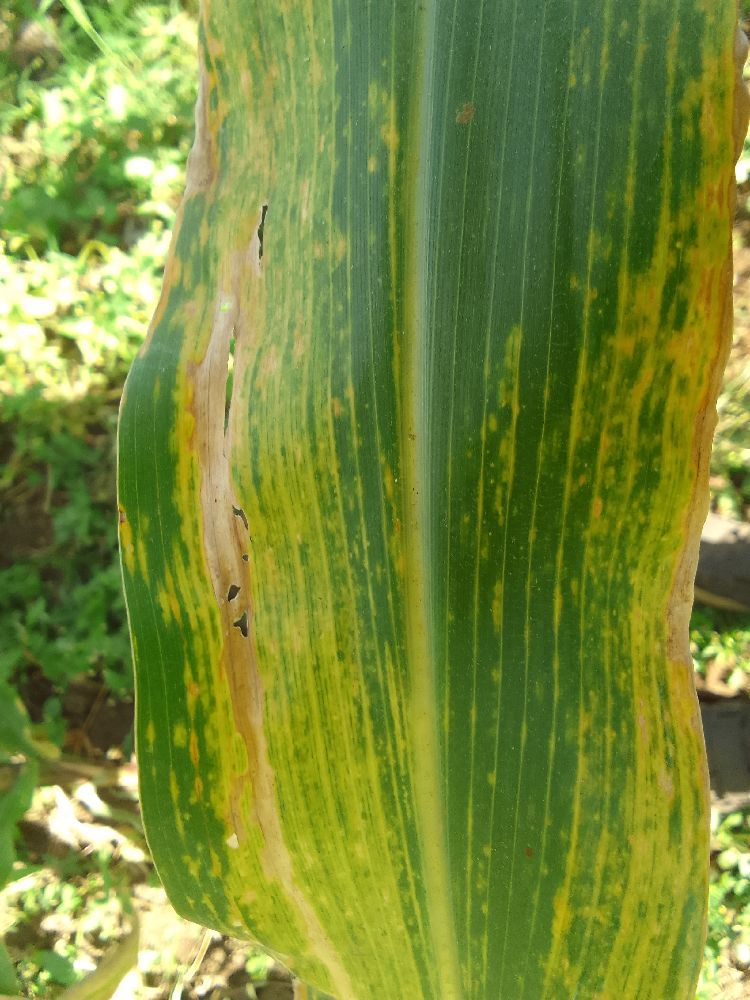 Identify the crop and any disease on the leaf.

maize, maize lethal necrosis
